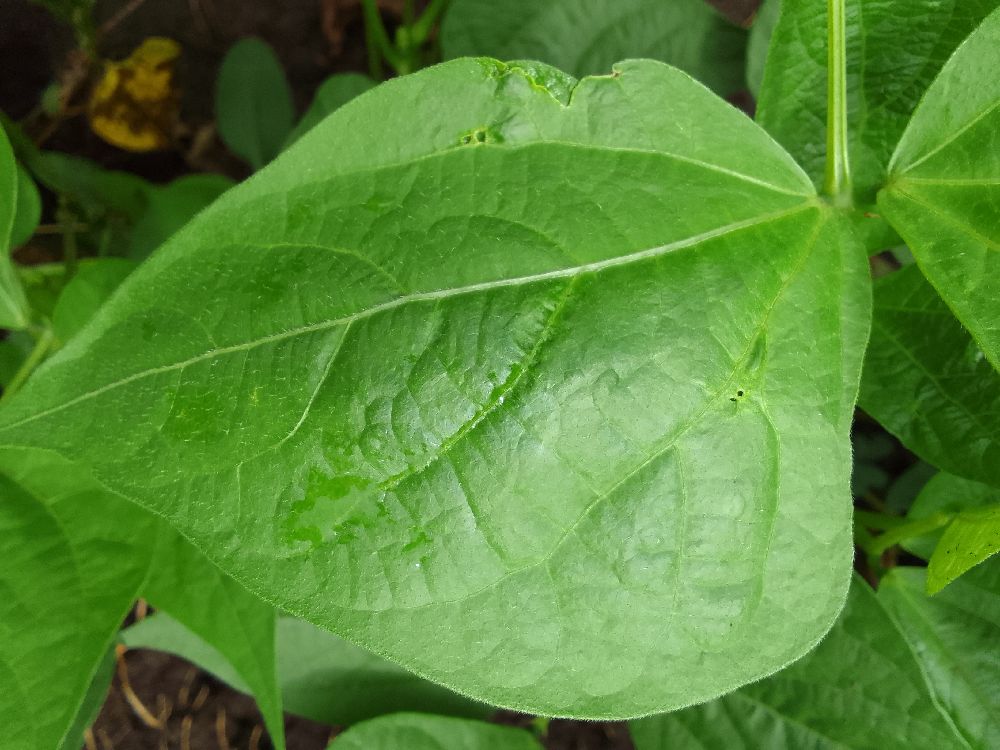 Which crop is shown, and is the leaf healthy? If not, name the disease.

common bean, healthy
